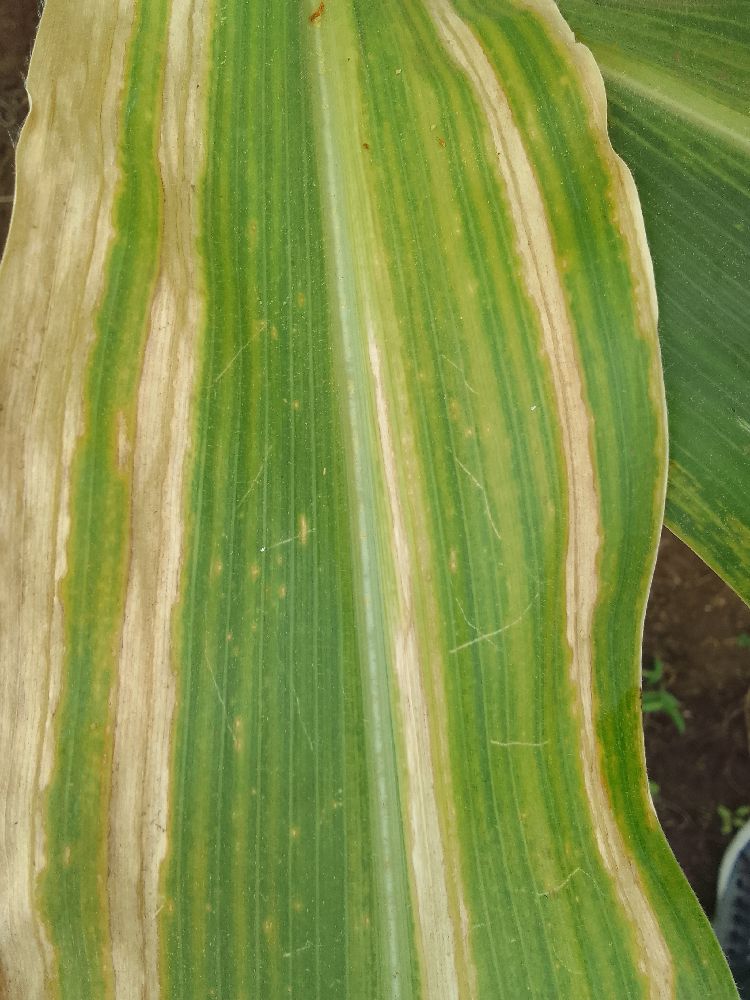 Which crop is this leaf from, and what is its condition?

maize, maize lethal necrosis
